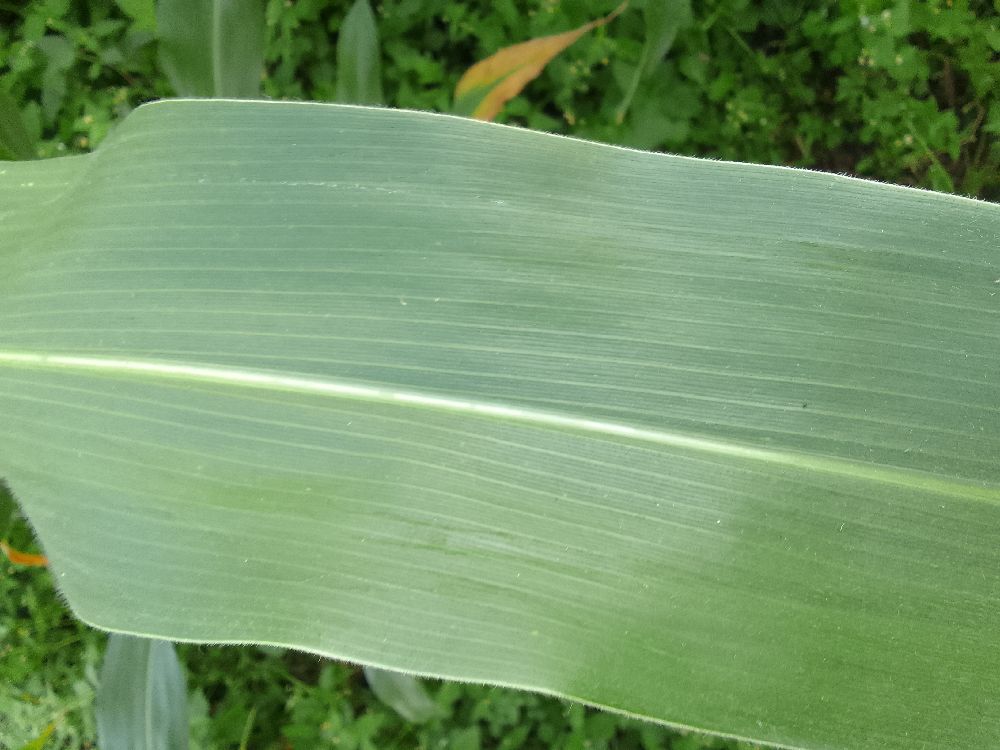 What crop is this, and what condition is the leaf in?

maize, healthy
